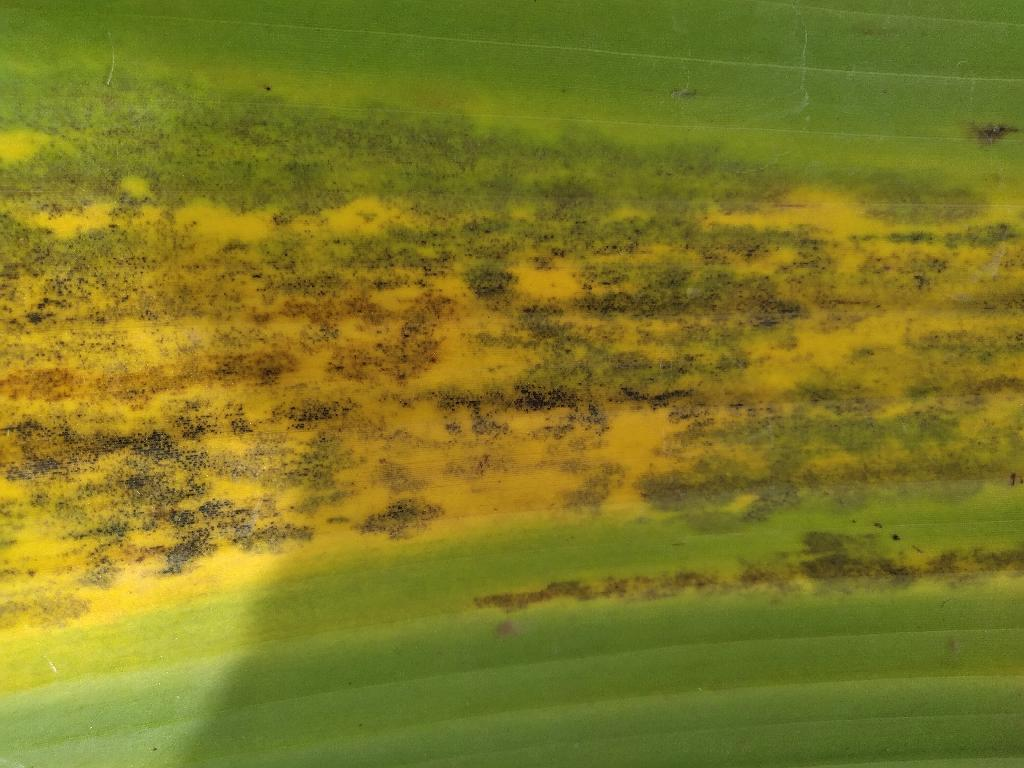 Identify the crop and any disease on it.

banana, black sigatoka
